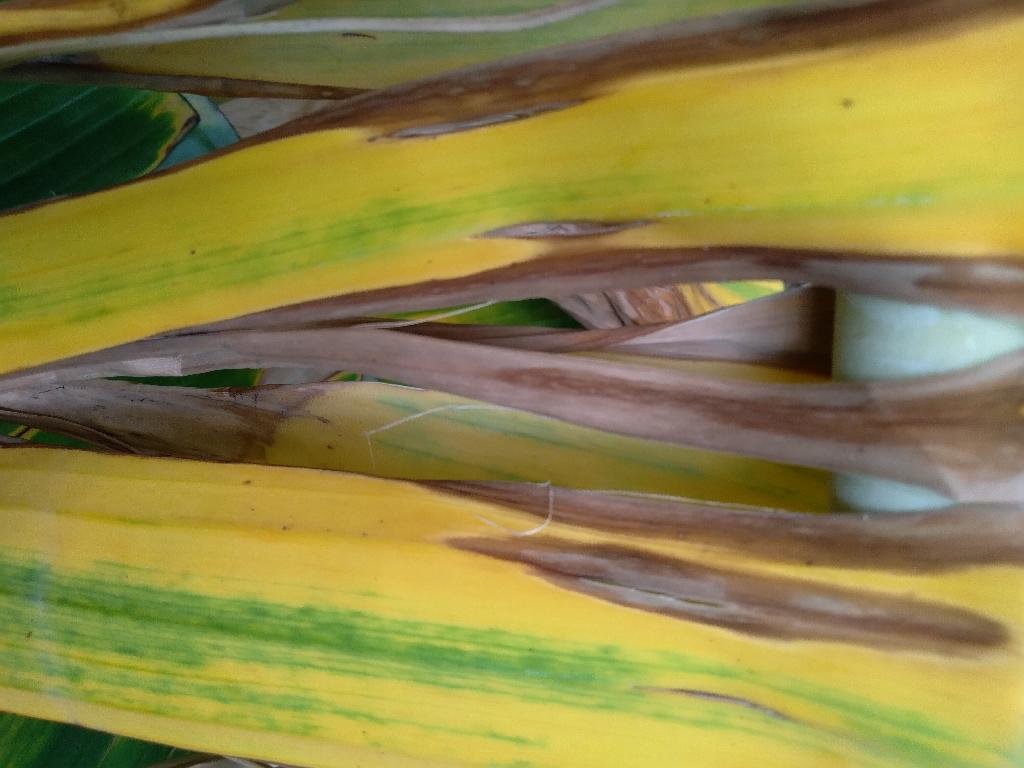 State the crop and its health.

banana, fusarium wilt race 1
